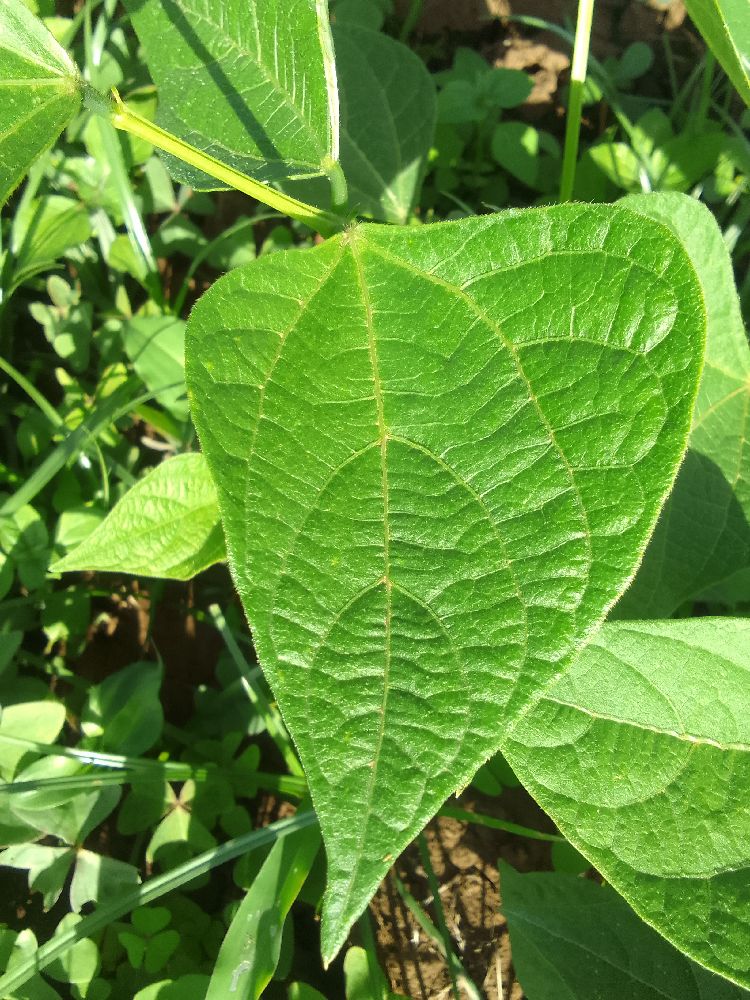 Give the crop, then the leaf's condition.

common bean, healthy
